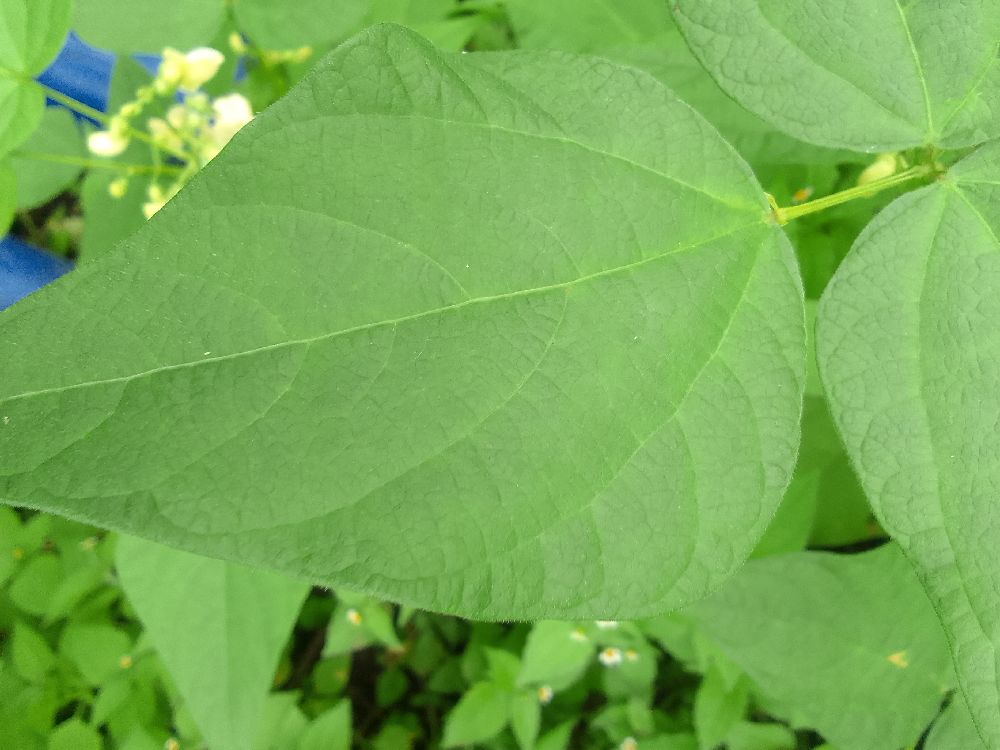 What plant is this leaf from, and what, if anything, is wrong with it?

common bean, healthy
